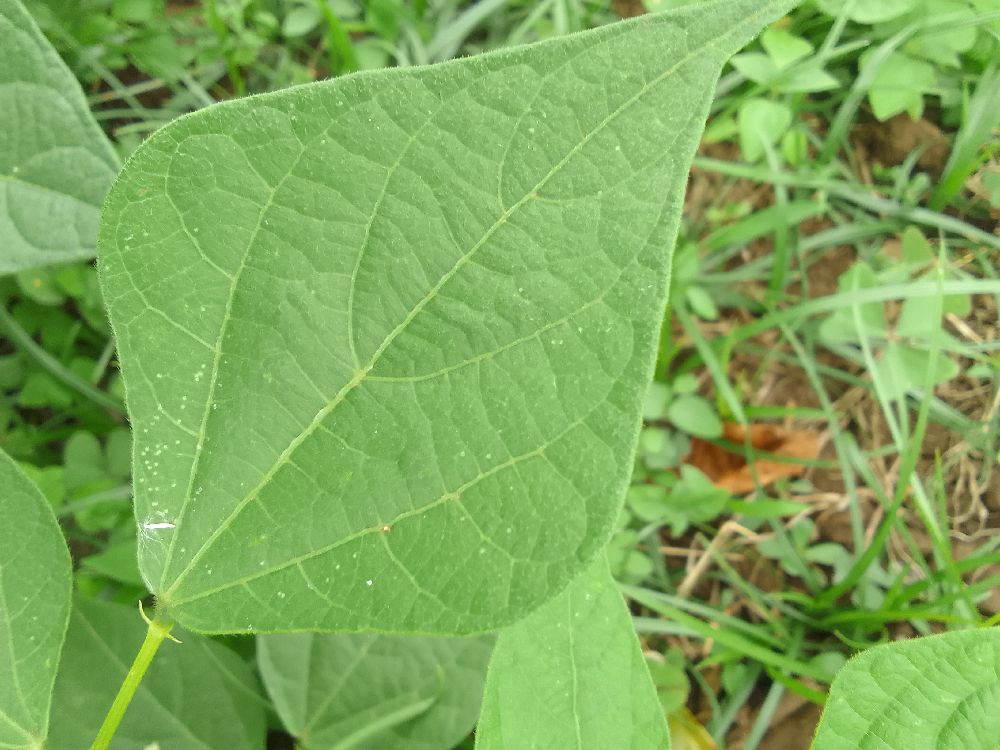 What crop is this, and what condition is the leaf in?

common bean, healthy
